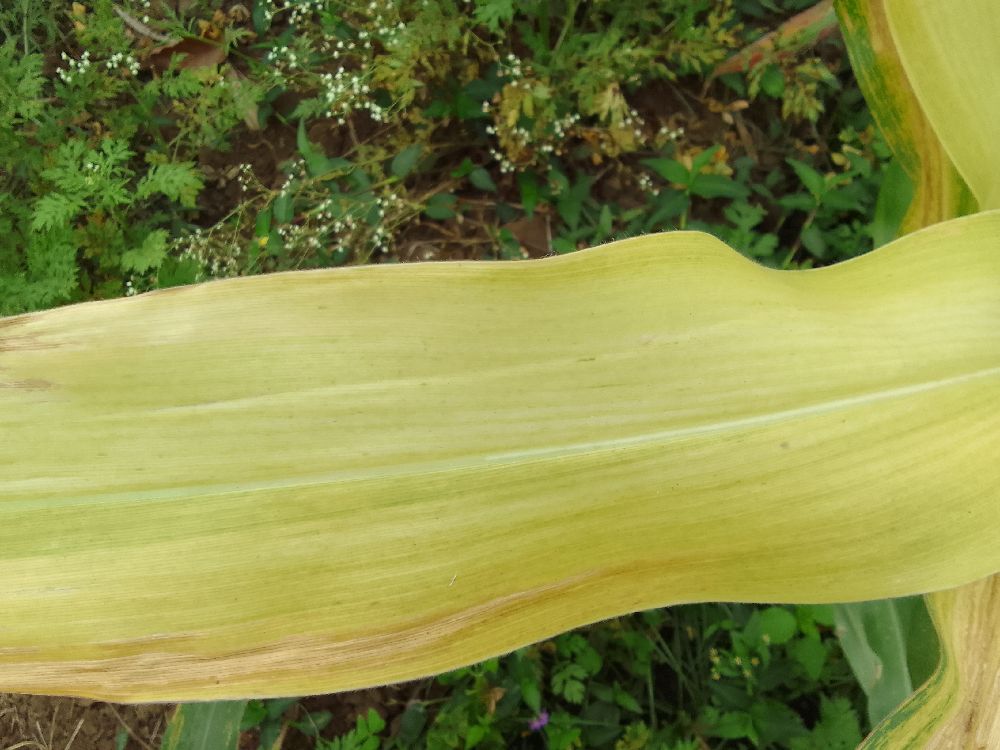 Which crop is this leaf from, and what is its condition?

maize, maize lethal necrosis
